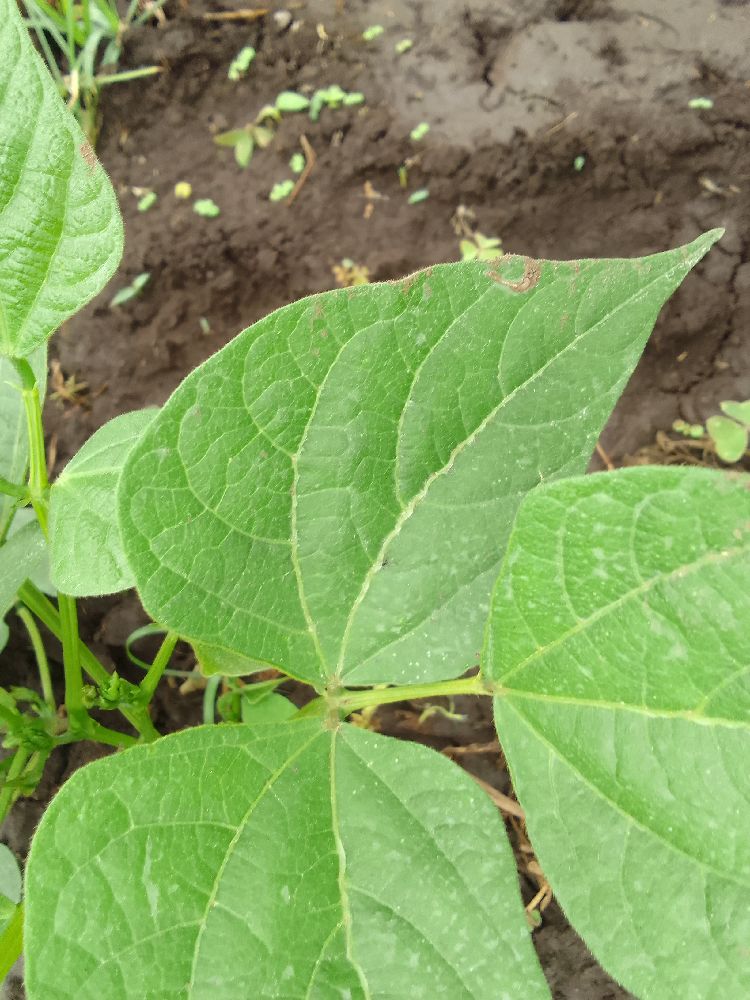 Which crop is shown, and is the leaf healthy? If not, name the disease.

common bean, healthy
